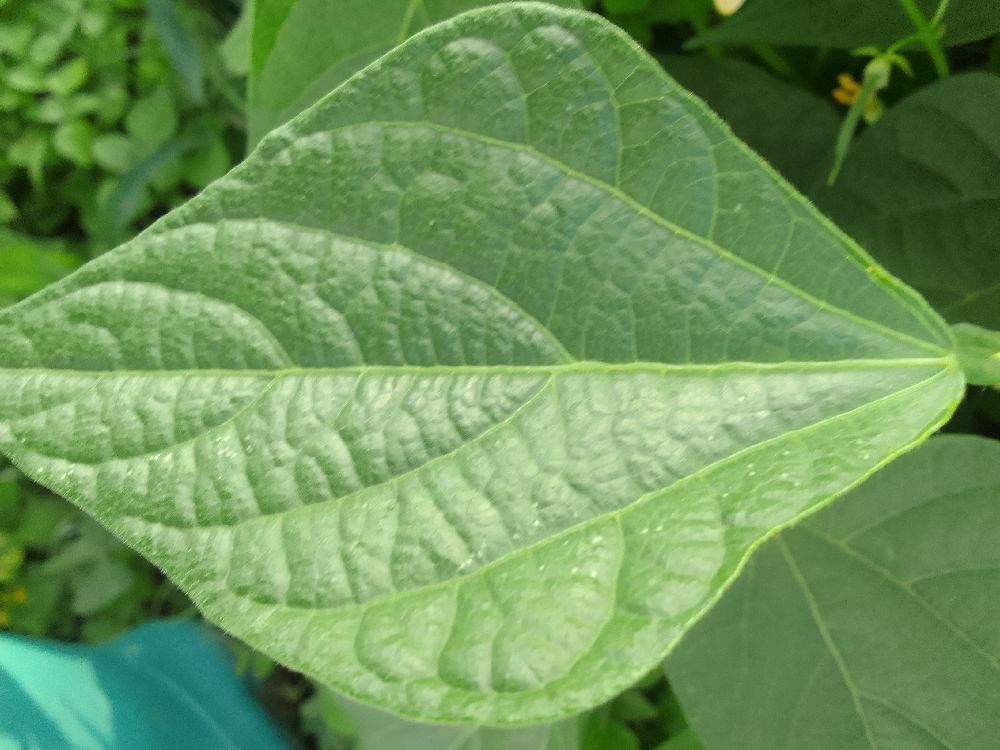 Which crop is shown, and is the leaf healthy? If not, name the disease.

common bean, healthy
